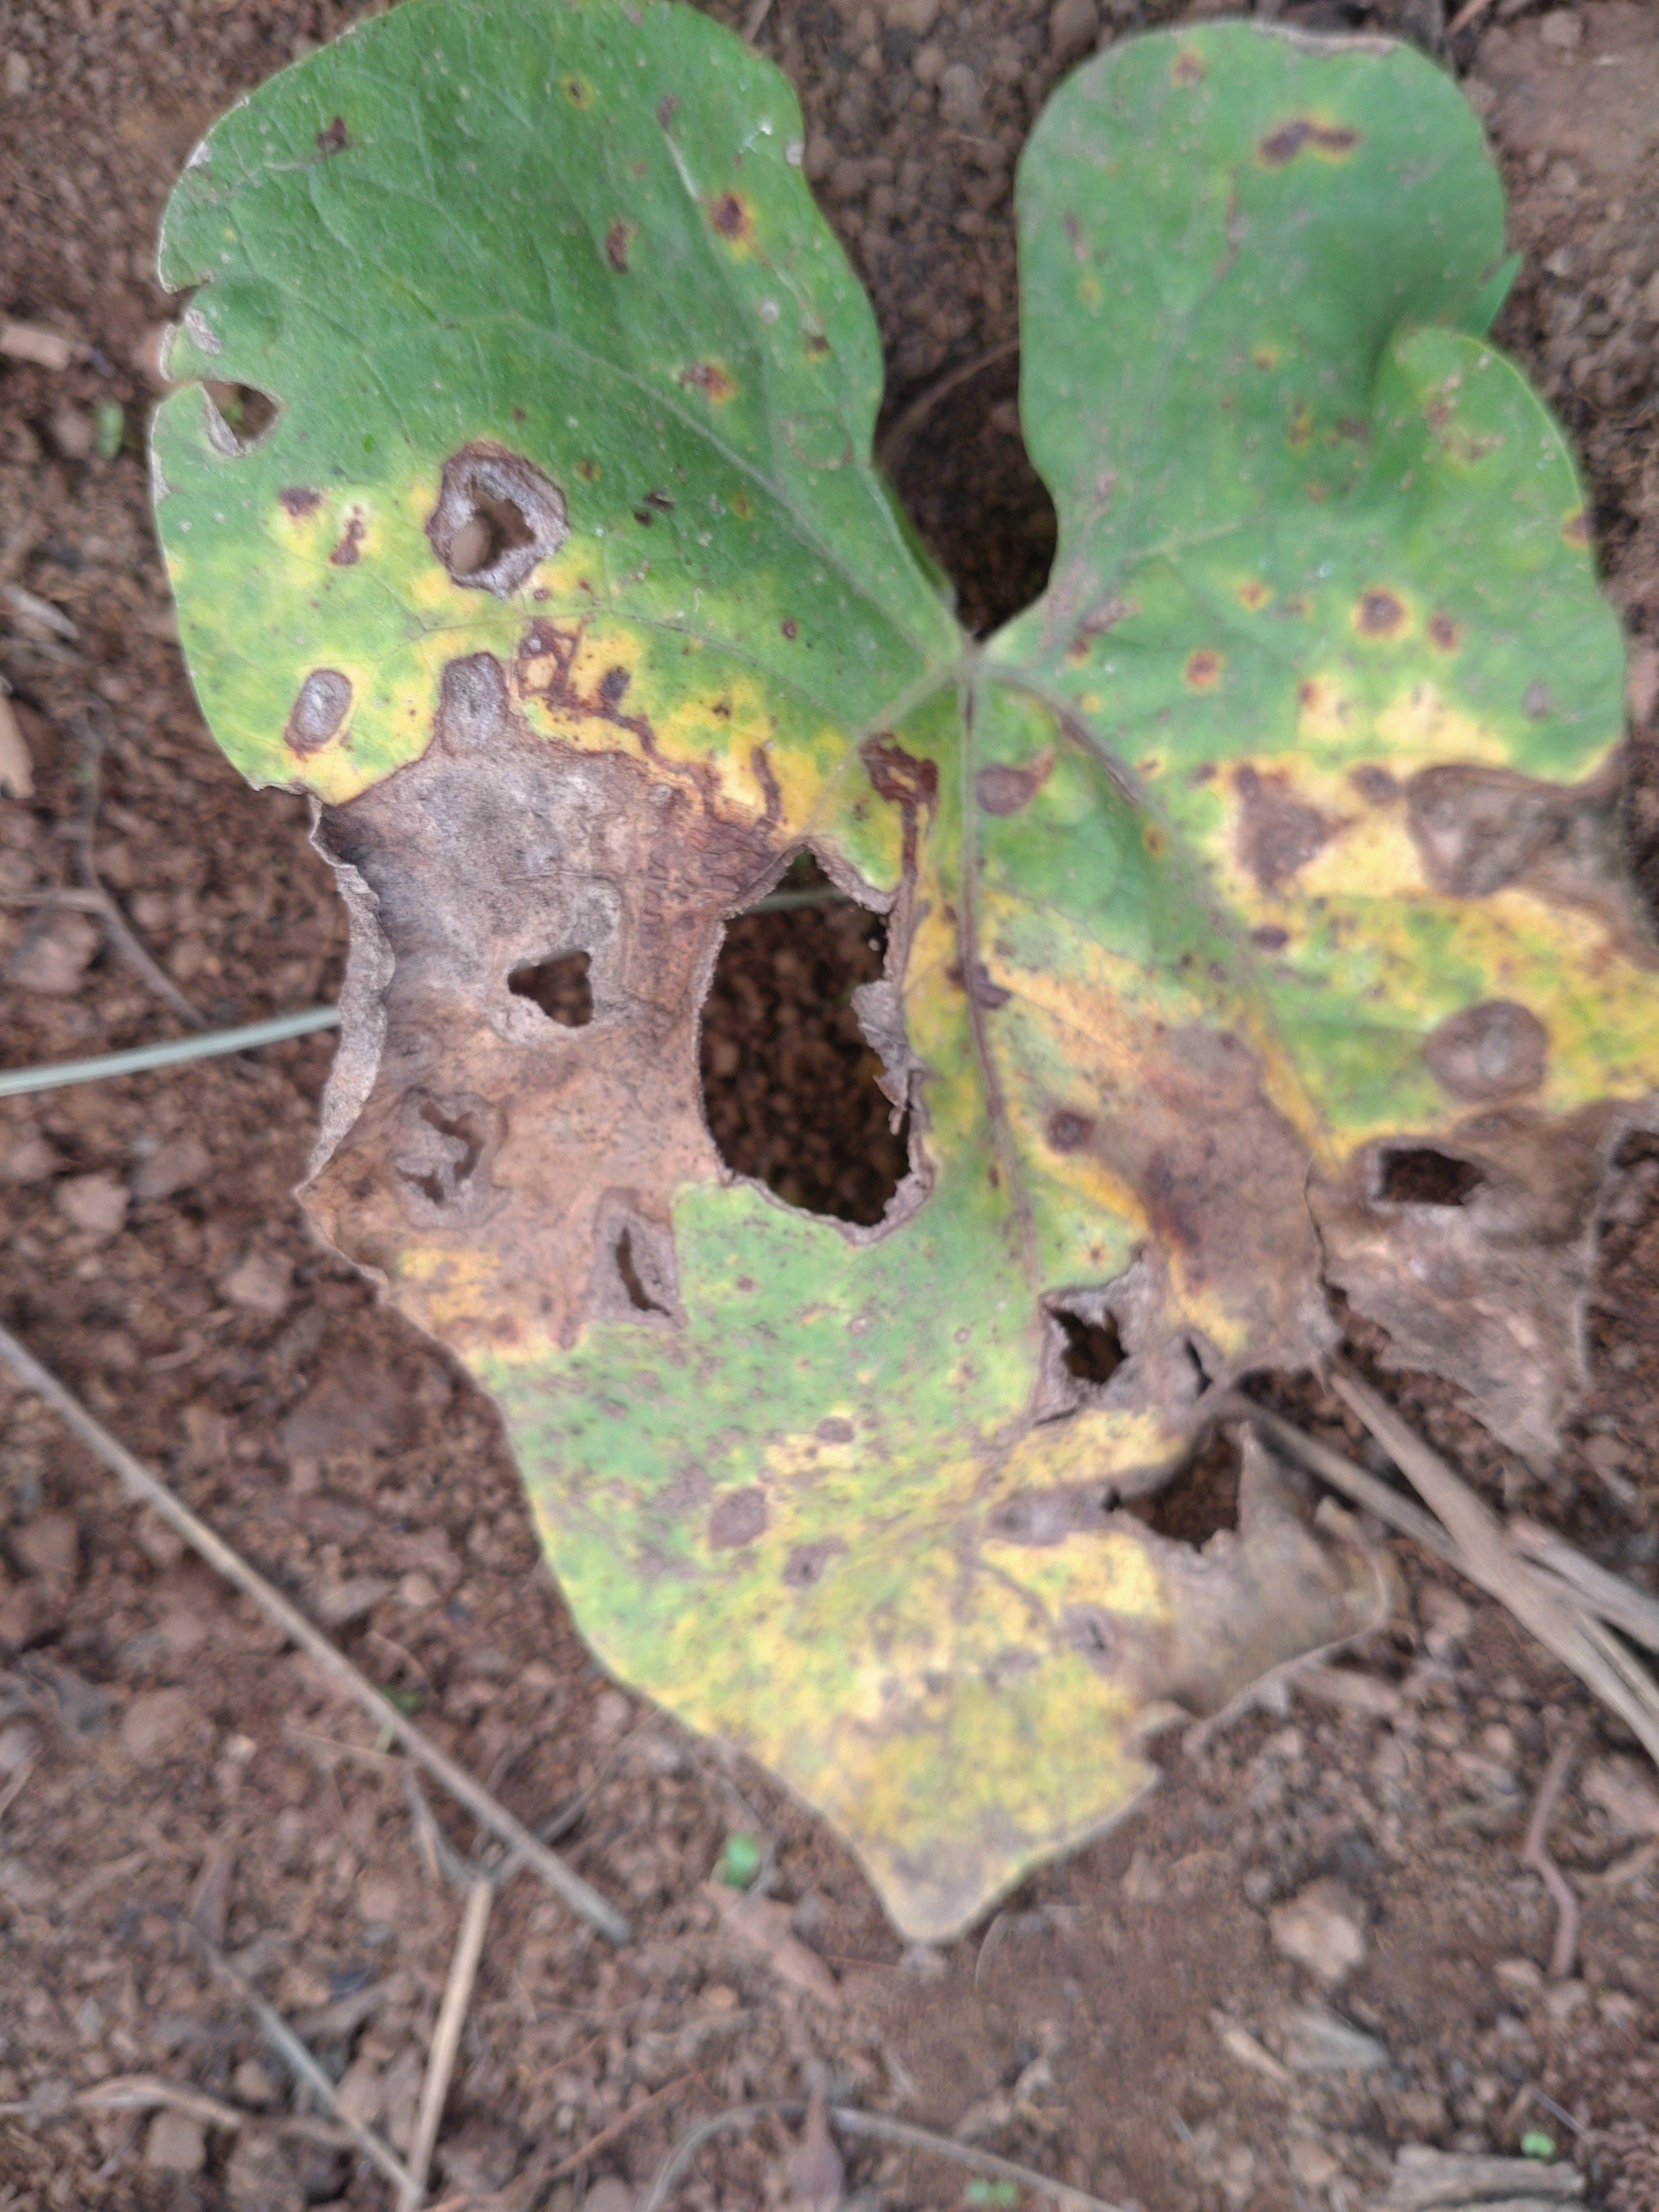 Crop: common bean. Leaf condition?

rust
